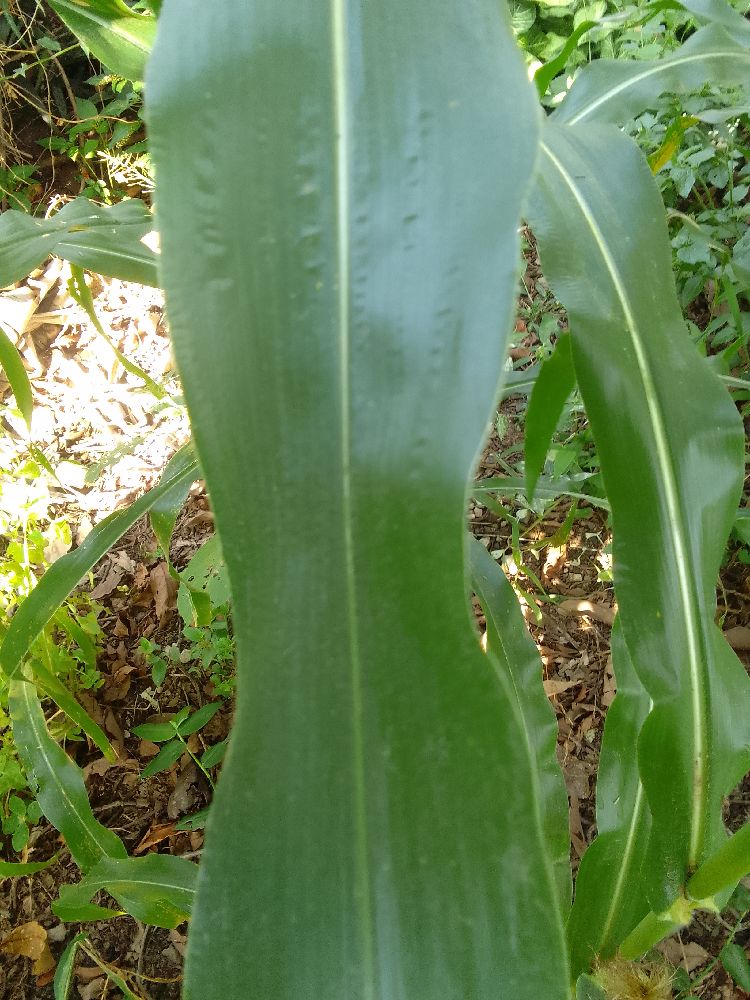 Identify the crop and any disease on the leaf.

maize, healthy
